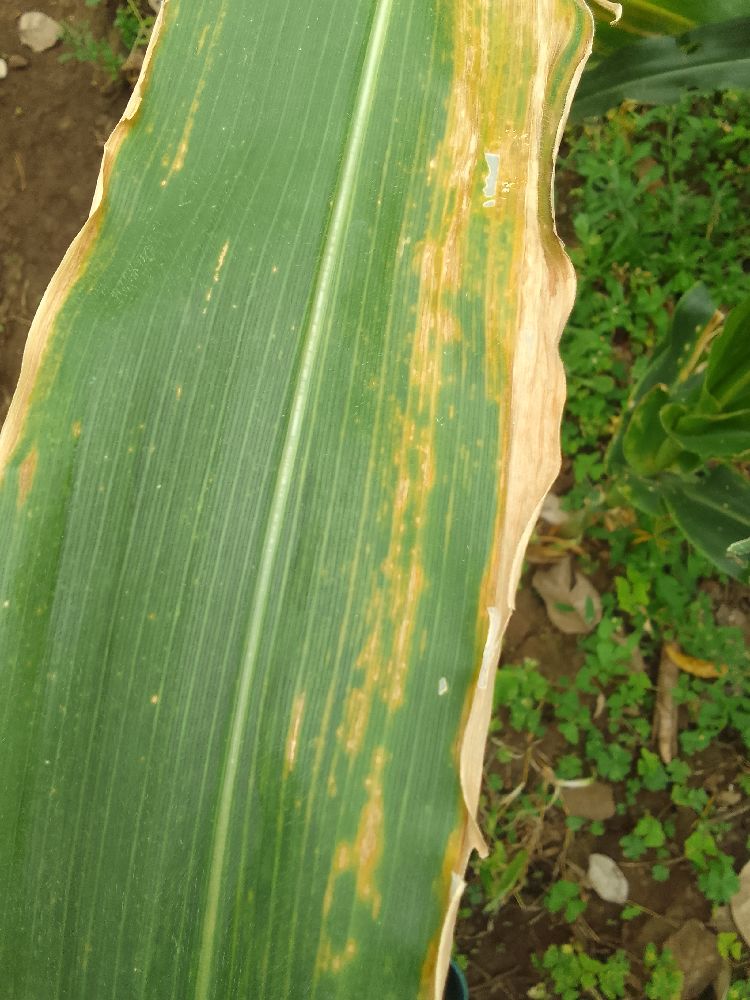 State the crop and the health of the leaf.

maize, maize lethal necrosis
